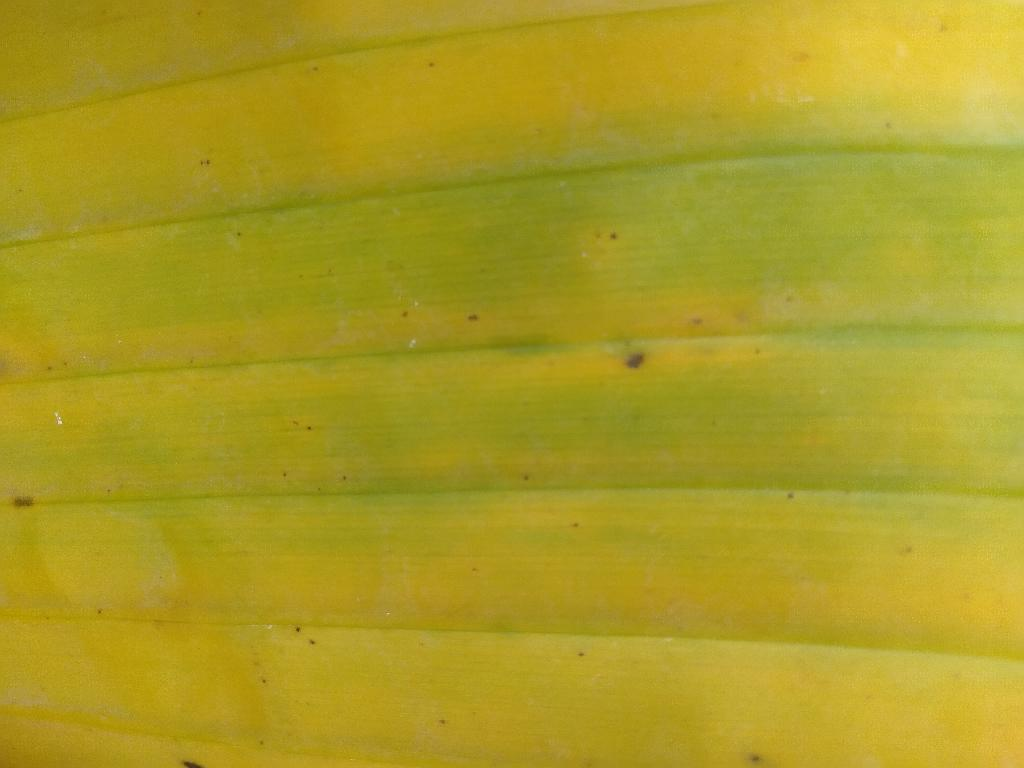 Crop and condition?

banana, fusarium wilt race 1
